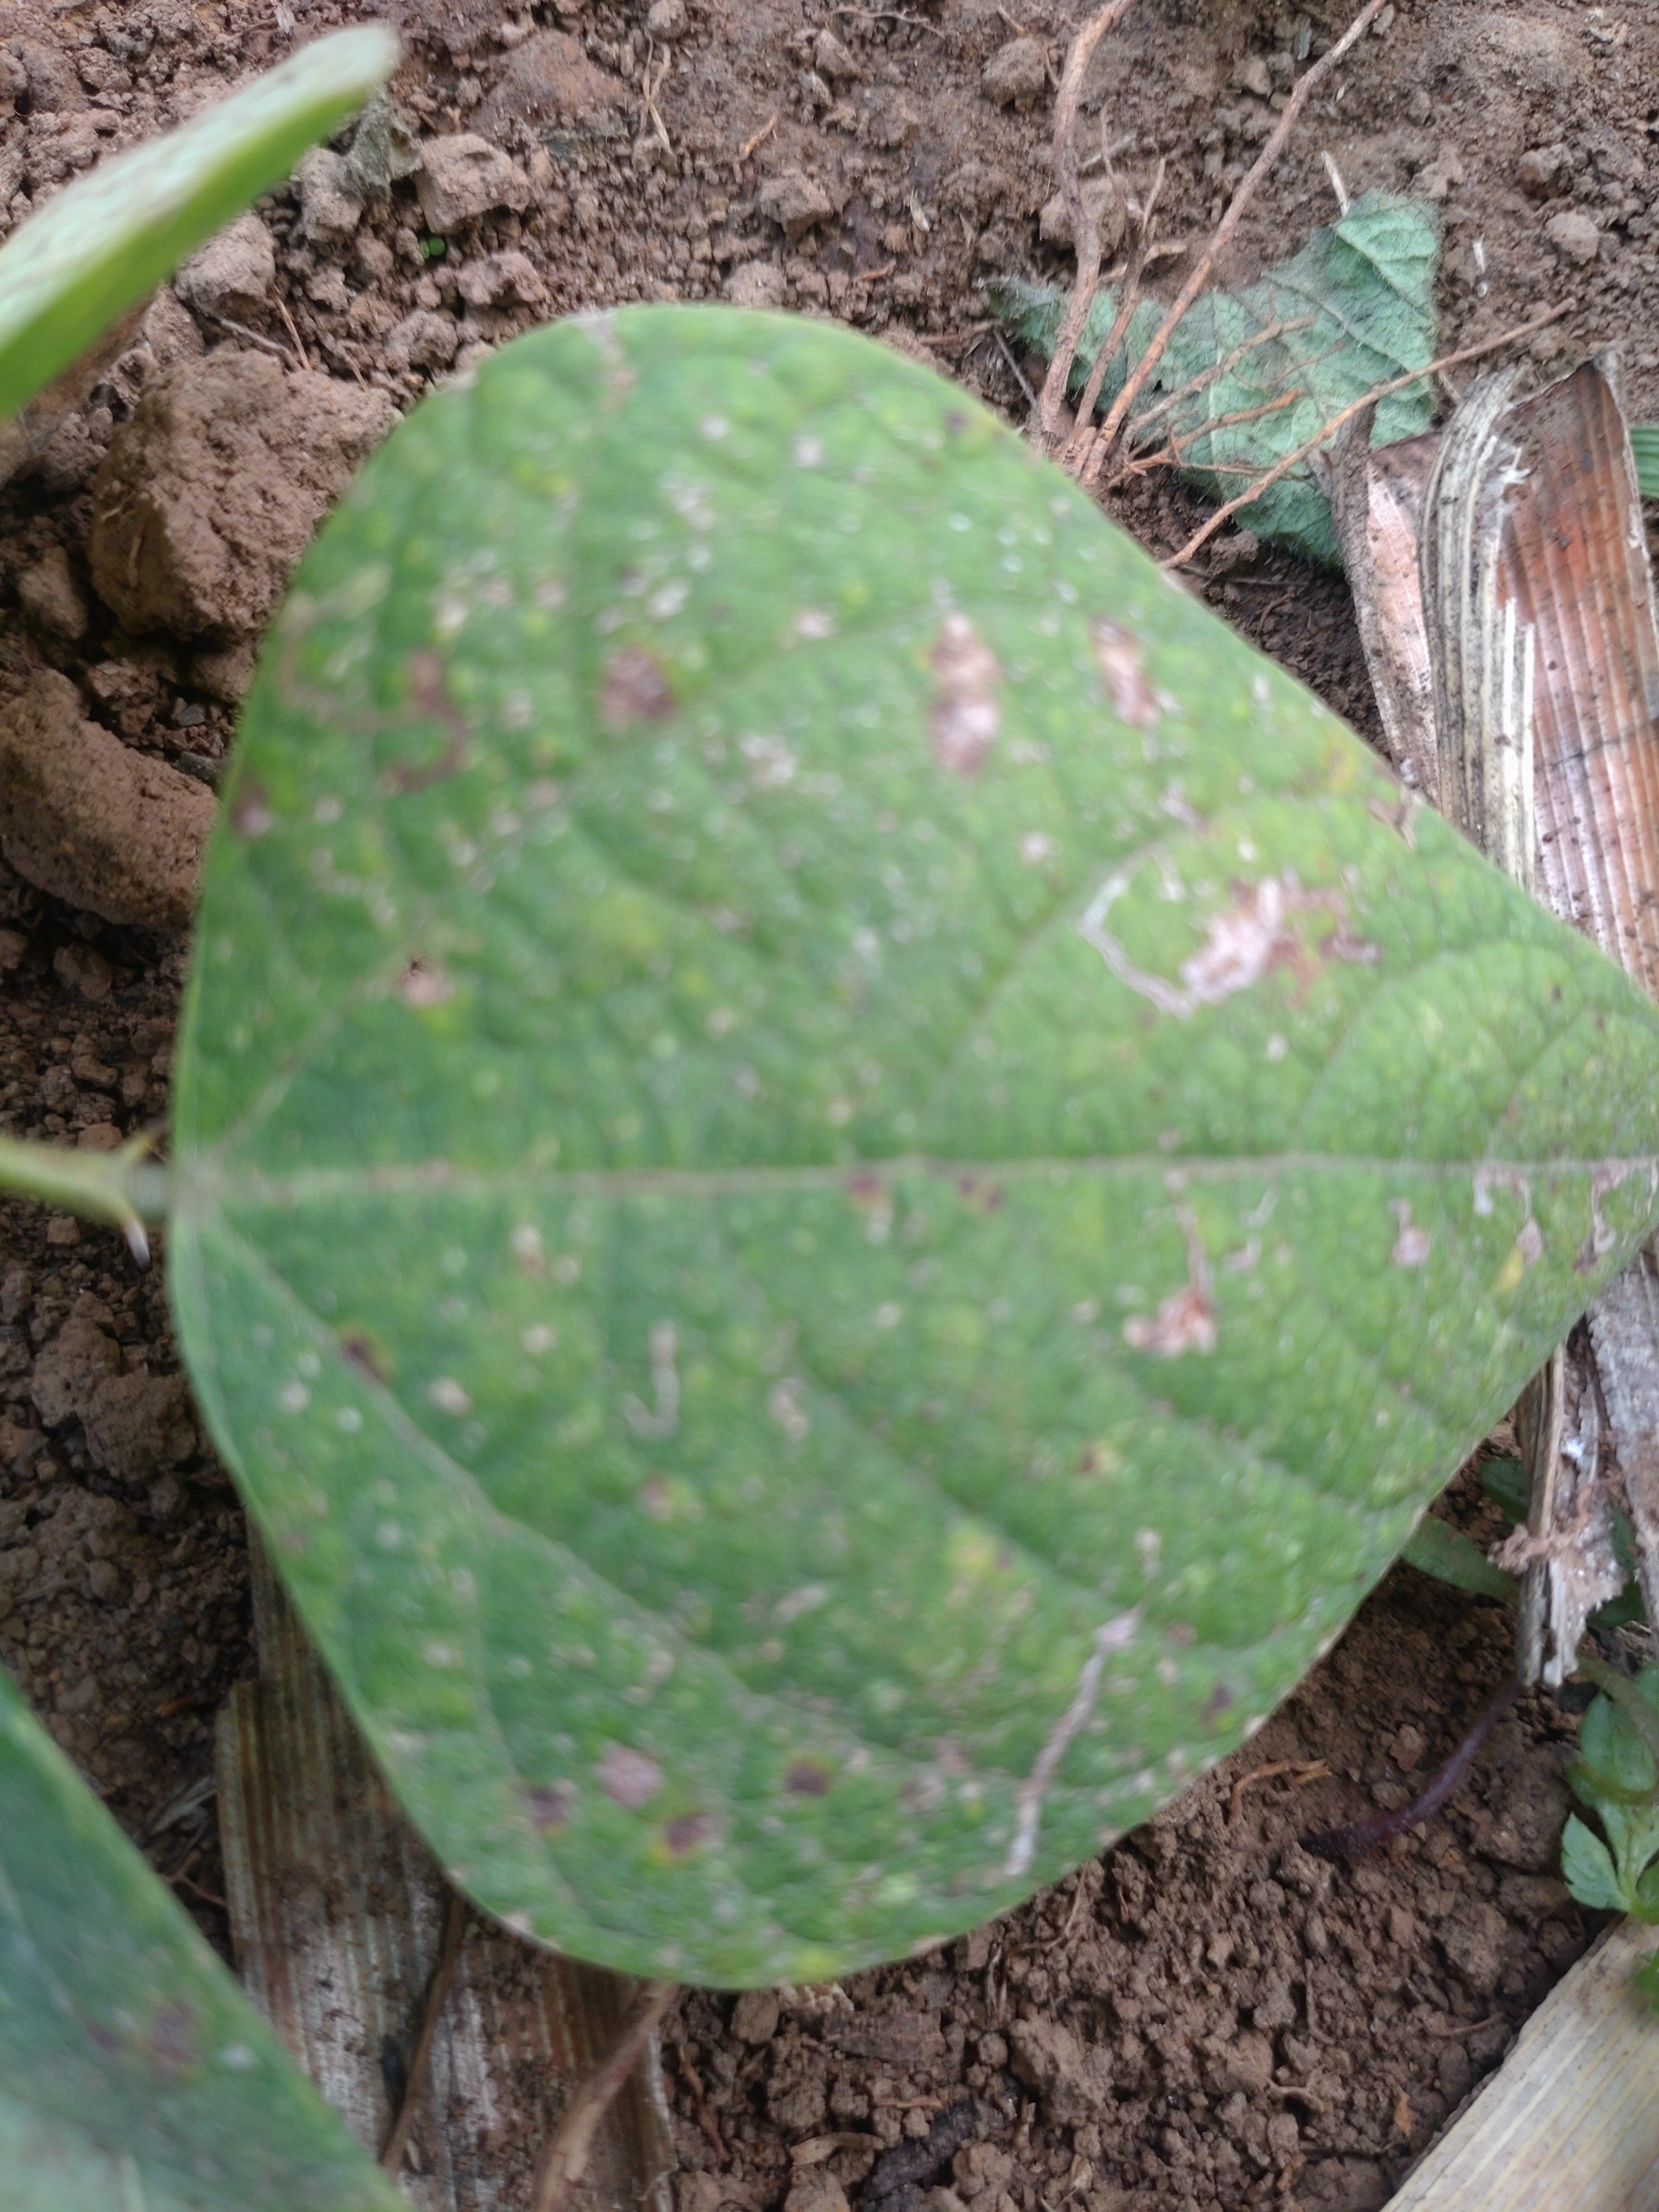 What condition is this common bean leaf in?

anthracnose
